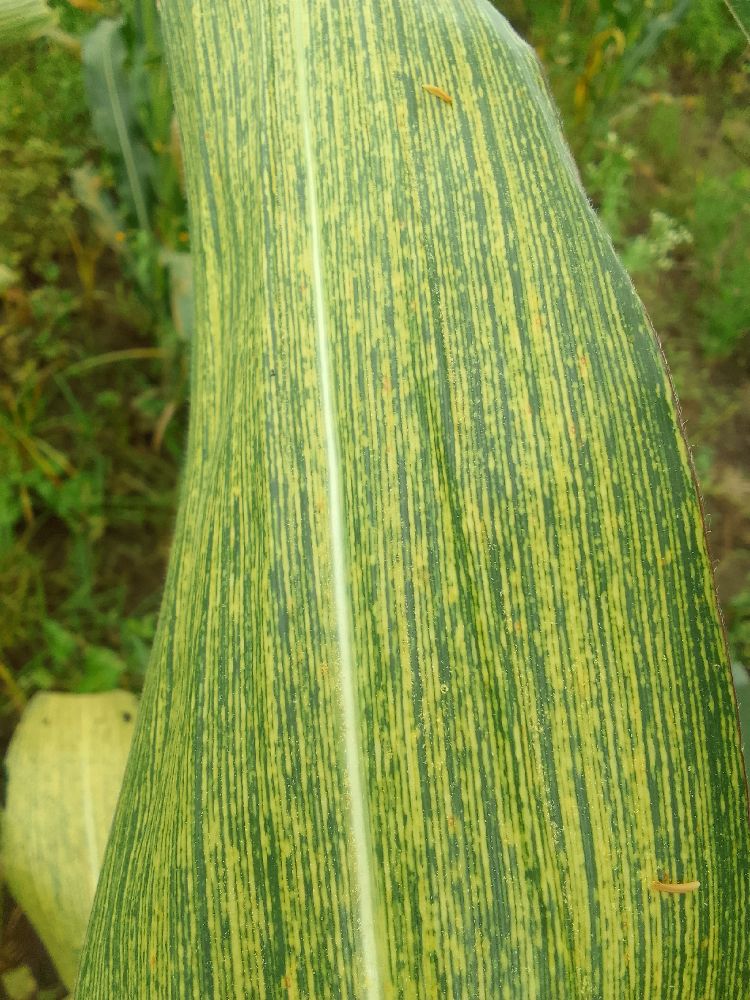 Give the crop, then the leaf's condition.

maize, maize streak virus
